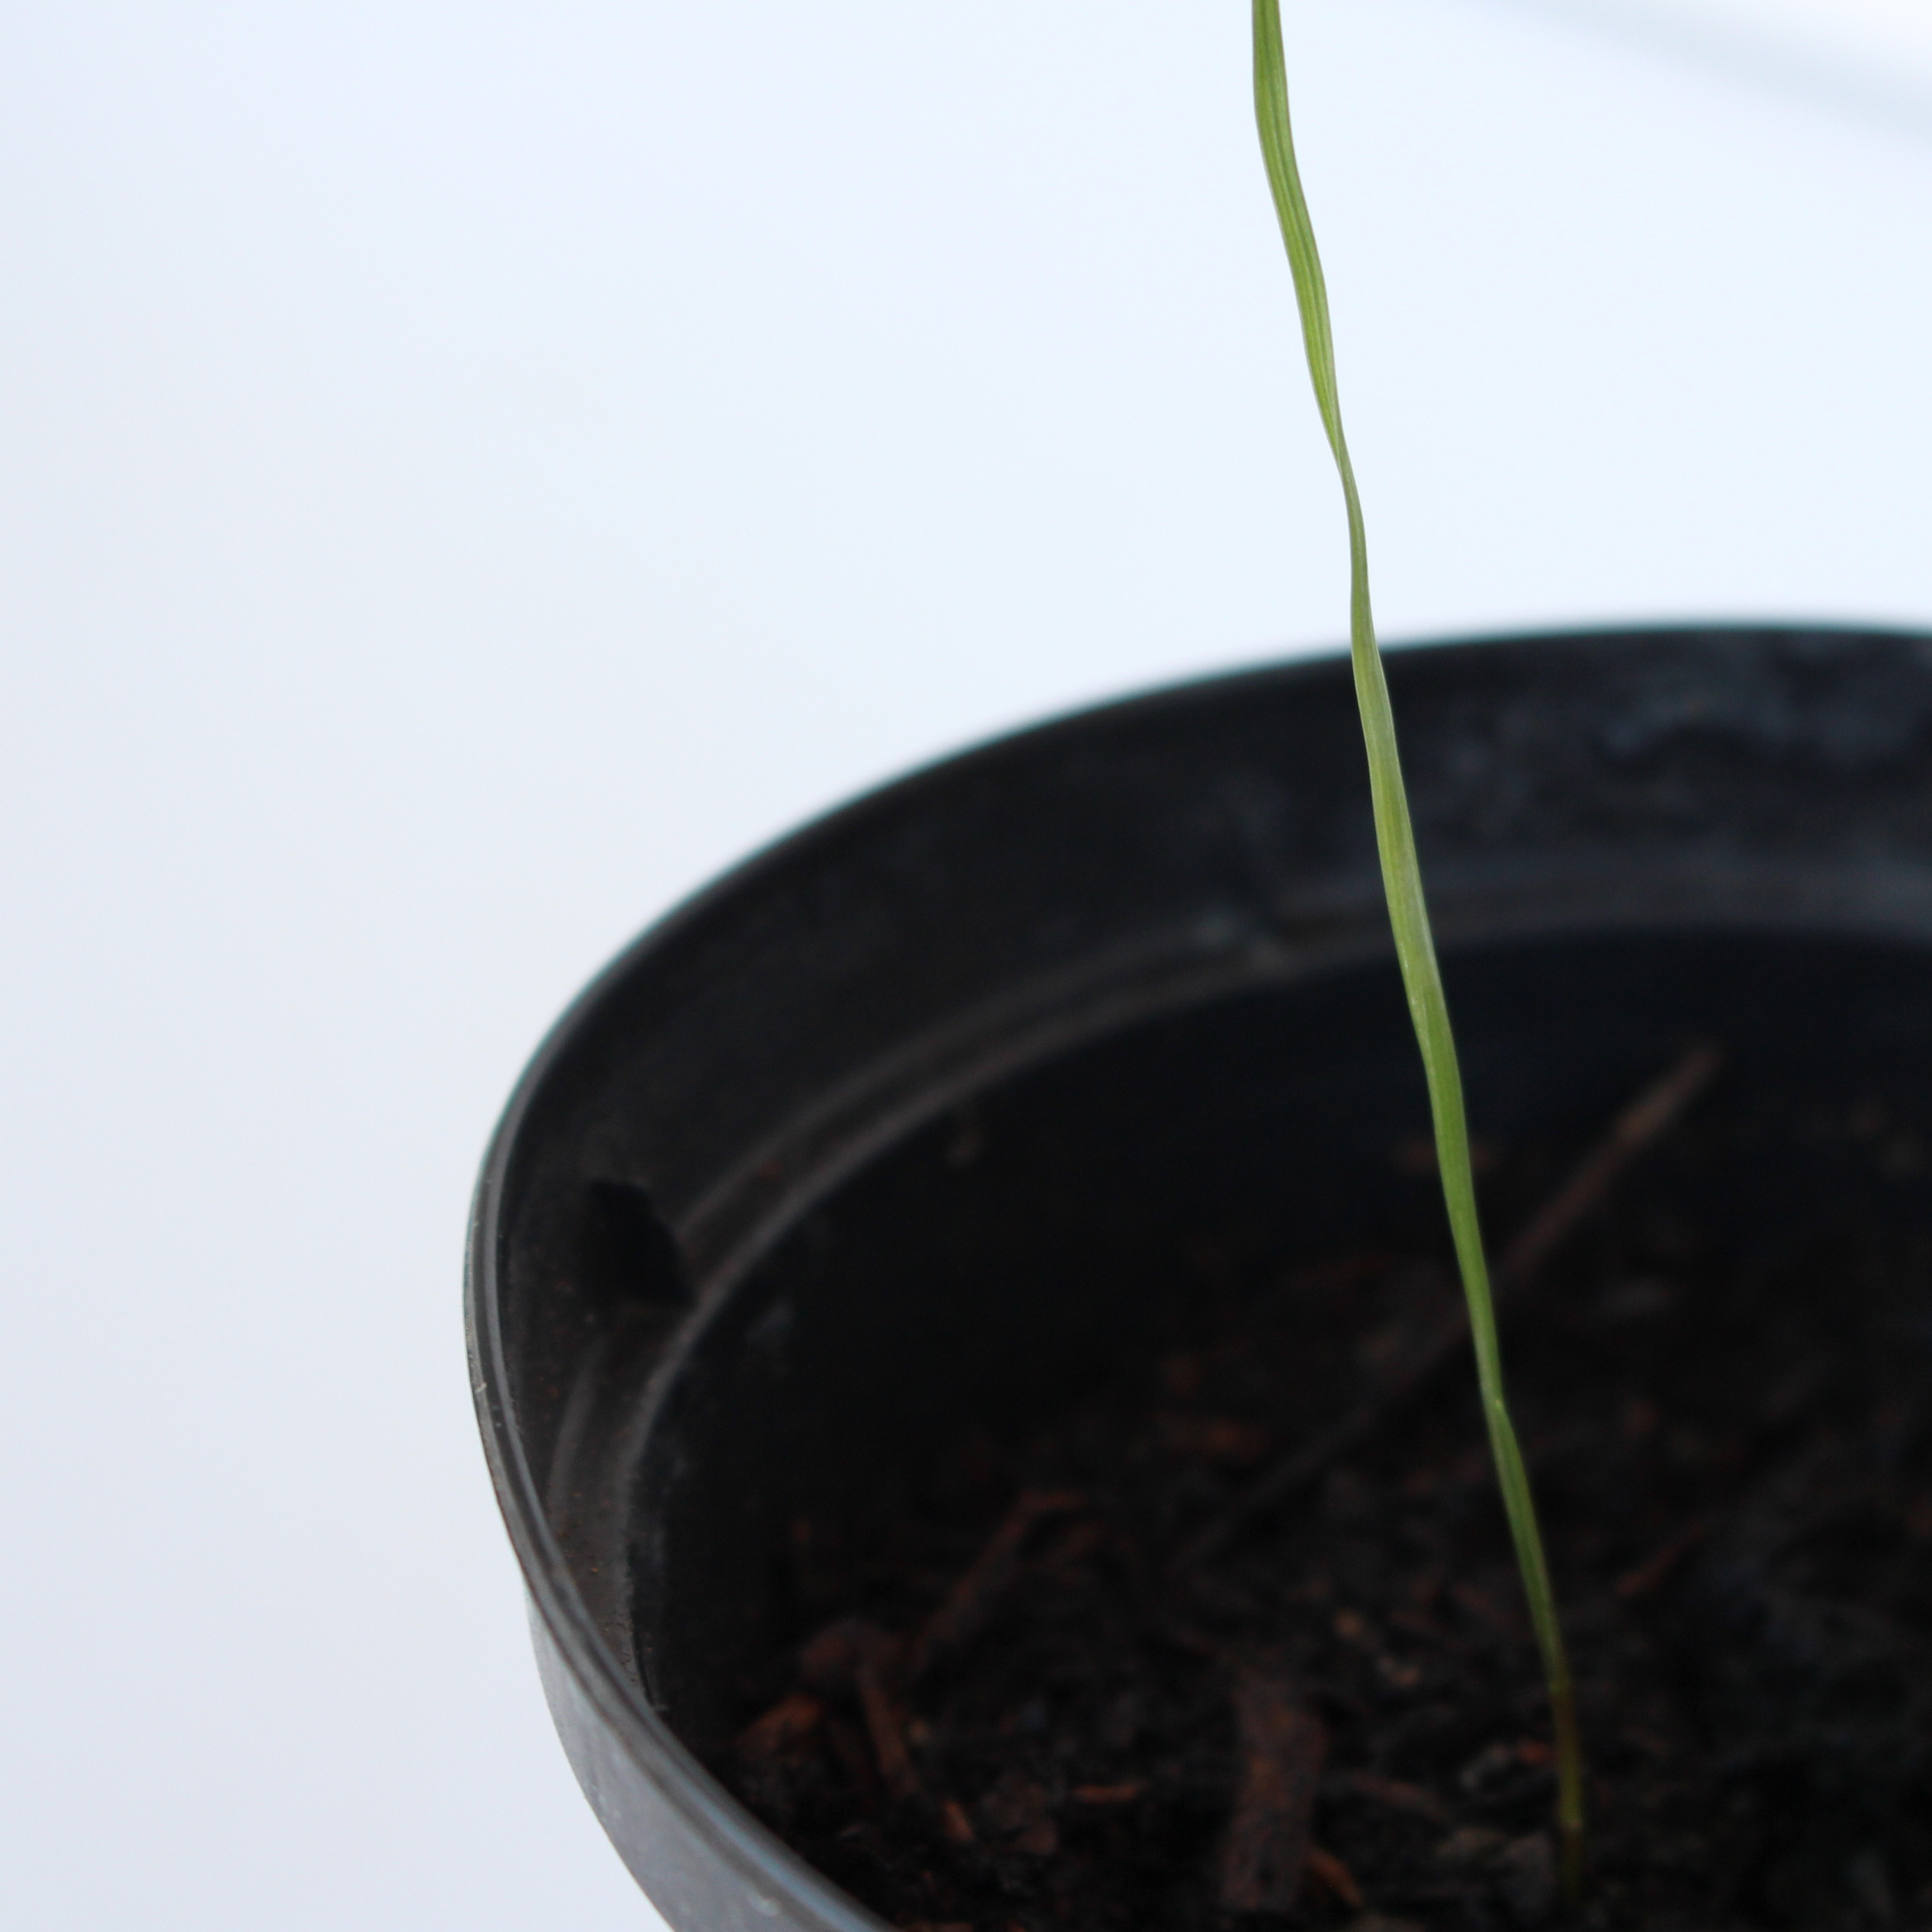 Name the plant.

Lolium multiflorum
